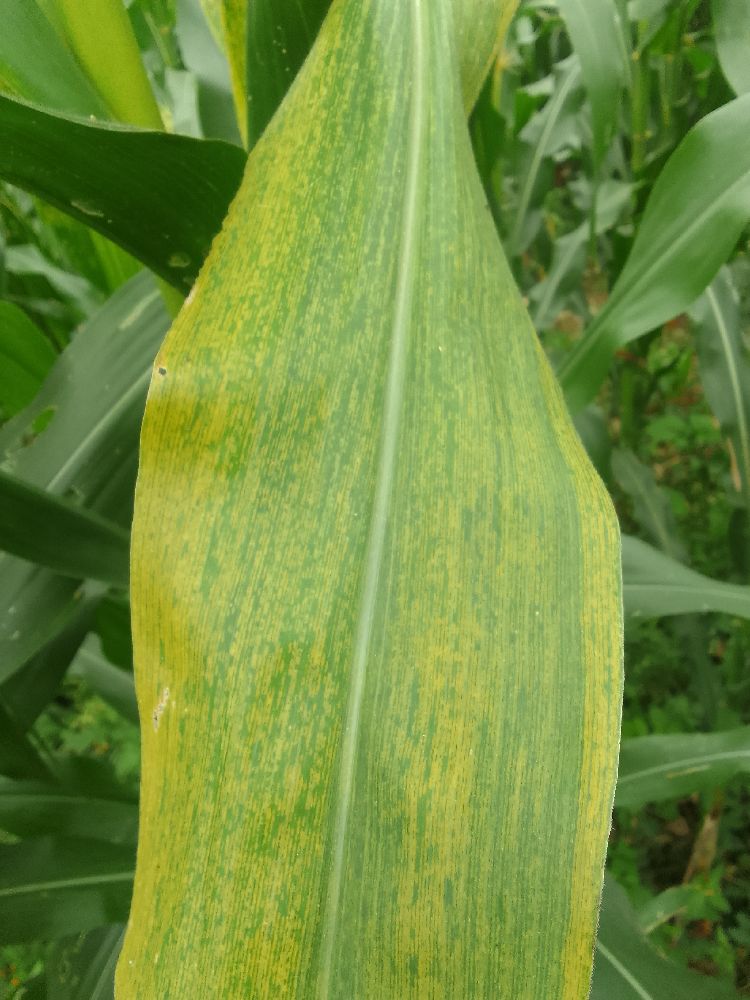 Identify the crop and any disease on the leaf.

maize, maize lethal necrosis
